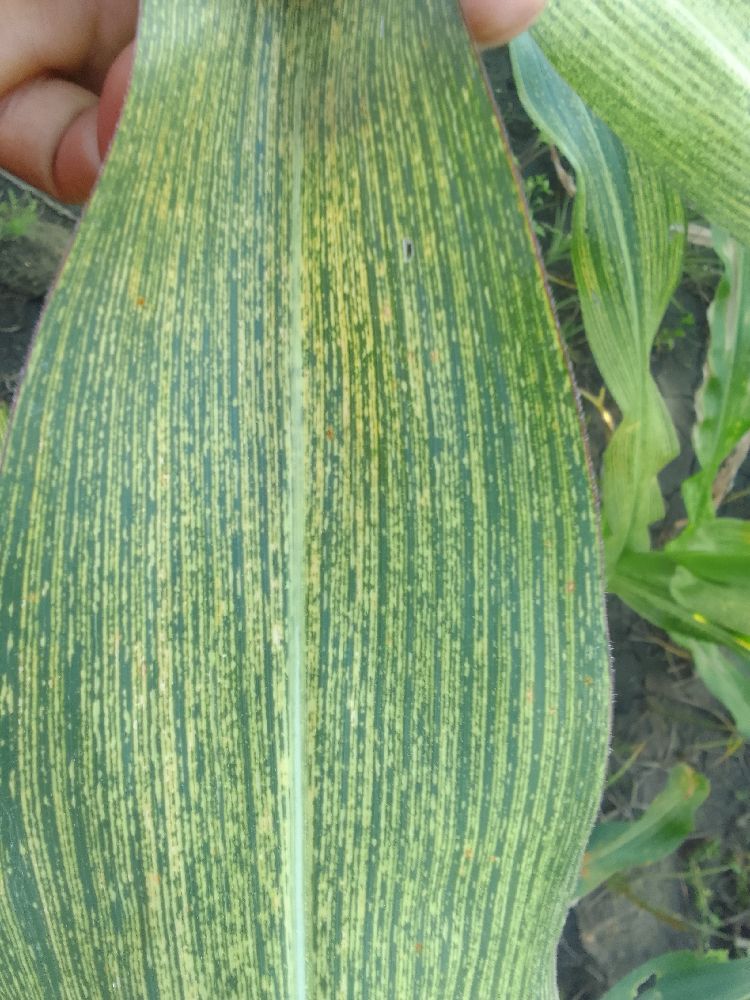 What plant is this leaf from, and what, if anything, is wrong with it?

maize, maize streak virus
